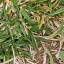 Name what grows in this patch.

grass
